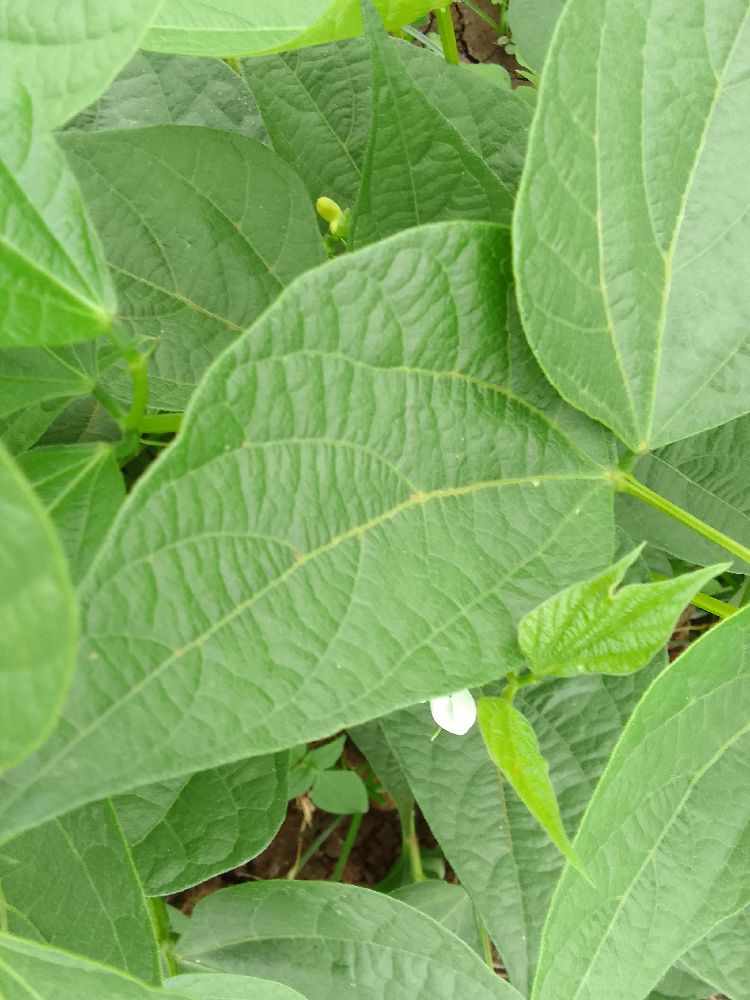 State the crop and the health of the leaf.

common bean, healthy
